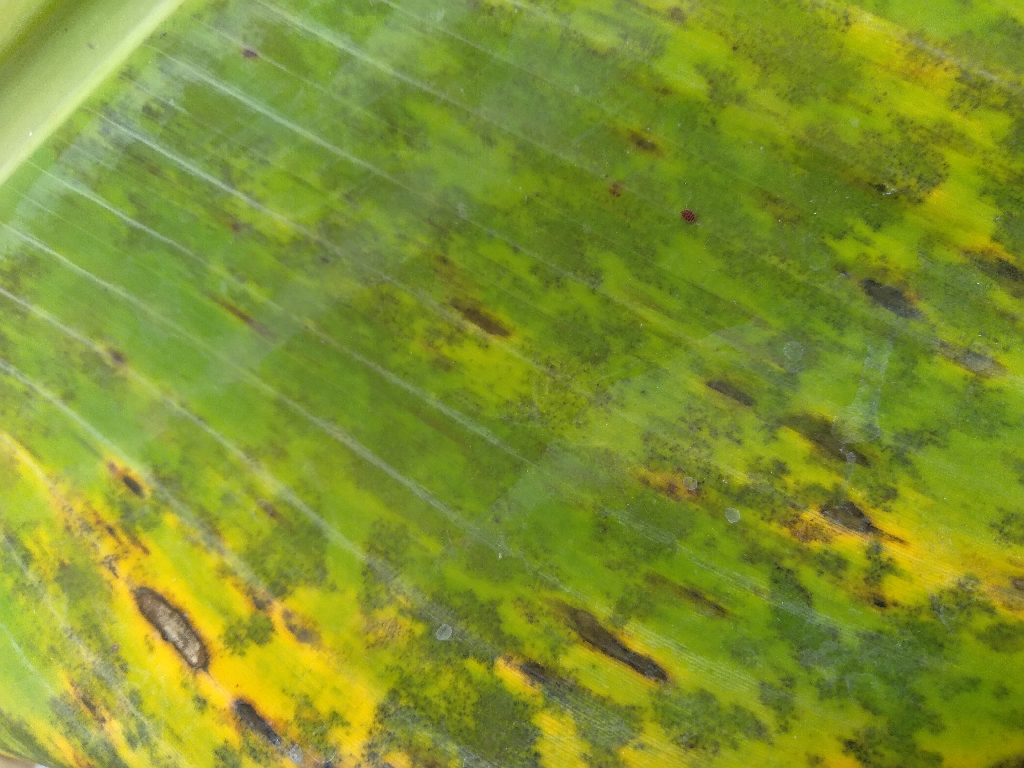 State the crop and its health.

banana, black sigatoka
